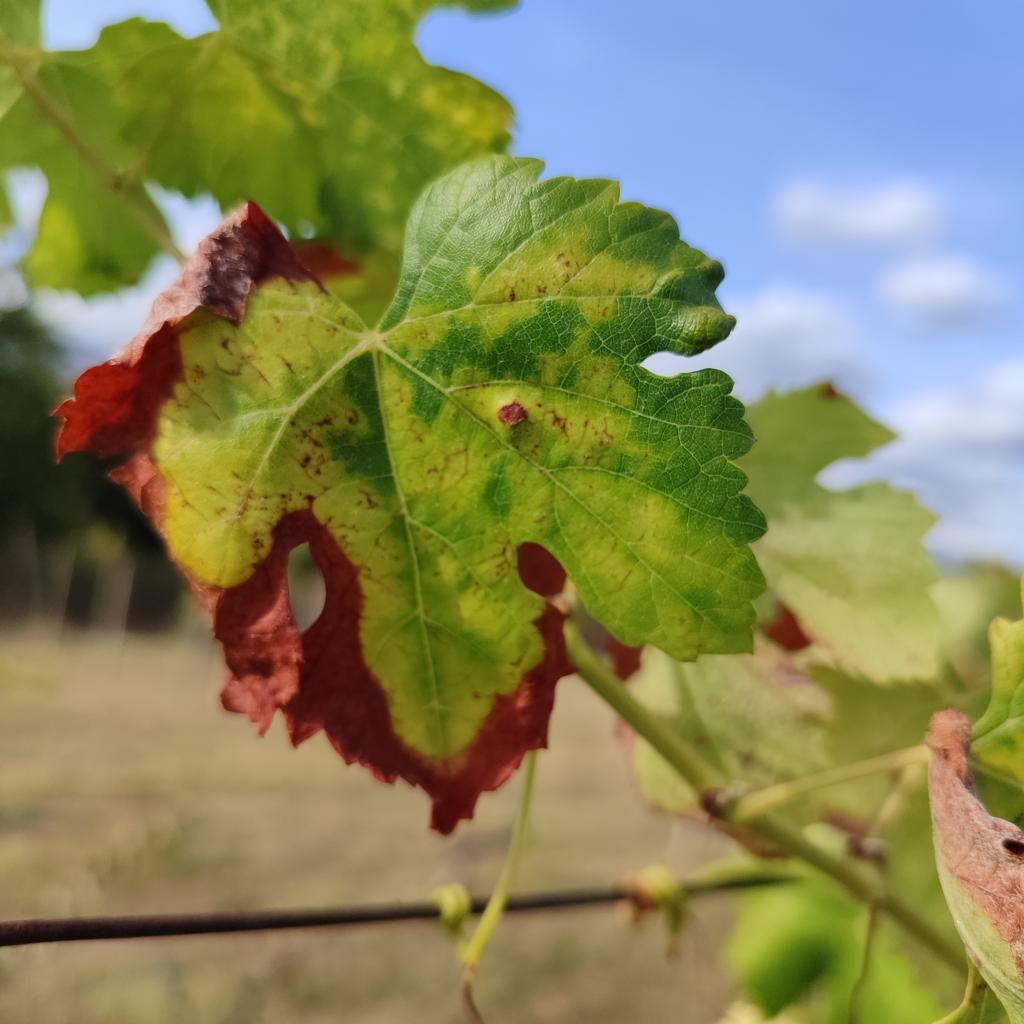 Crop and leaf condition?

grapevine, esca complex
